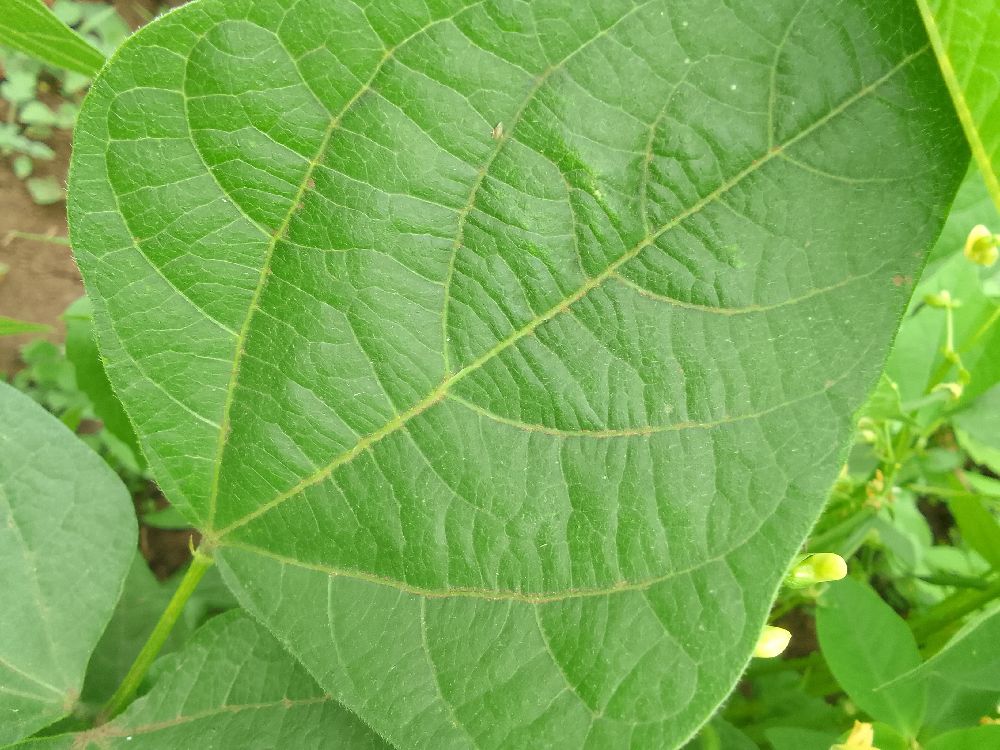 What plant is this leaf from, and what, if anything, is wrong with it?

common bean, healthy
